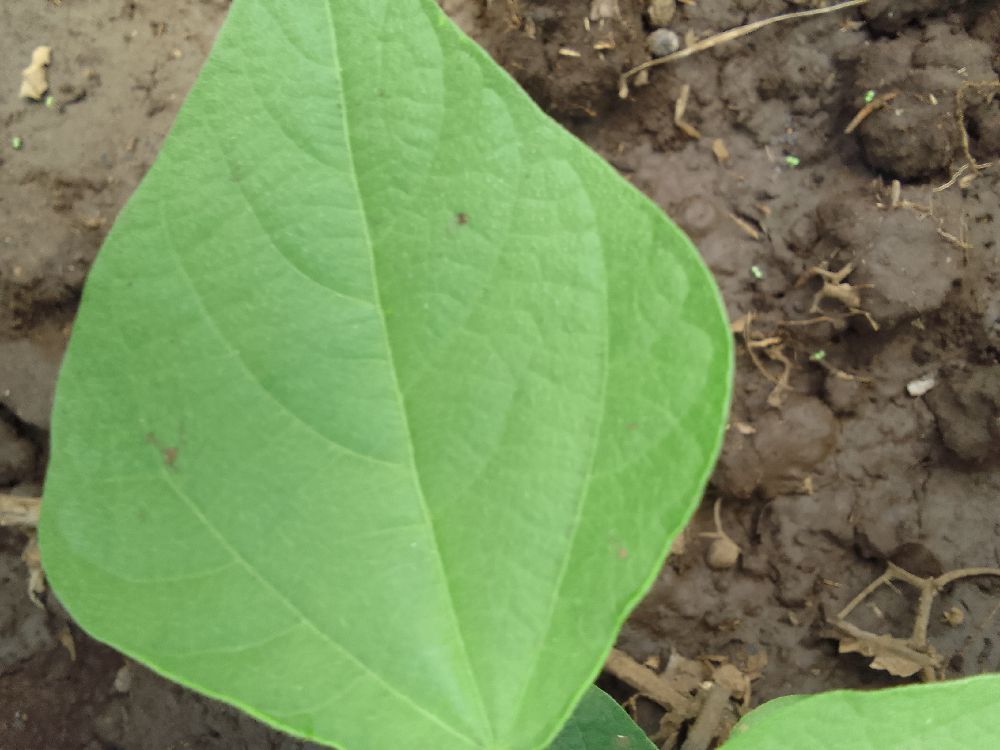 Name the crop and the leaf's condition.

common bean, healthy
